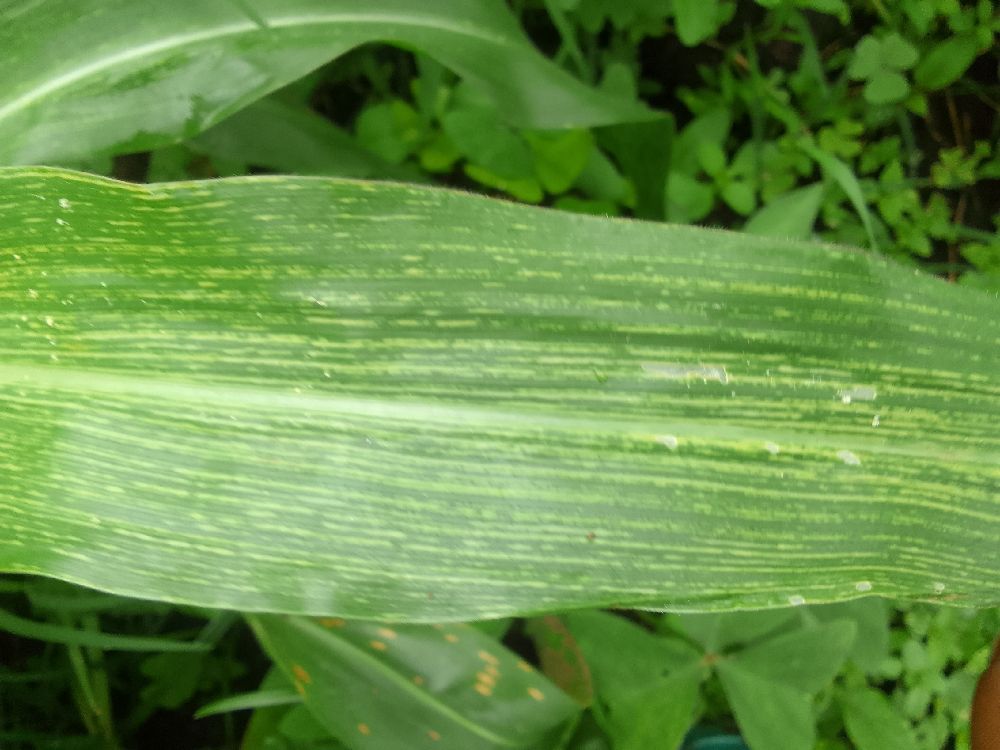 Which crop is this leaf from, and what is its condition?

maize, maize streak virus
